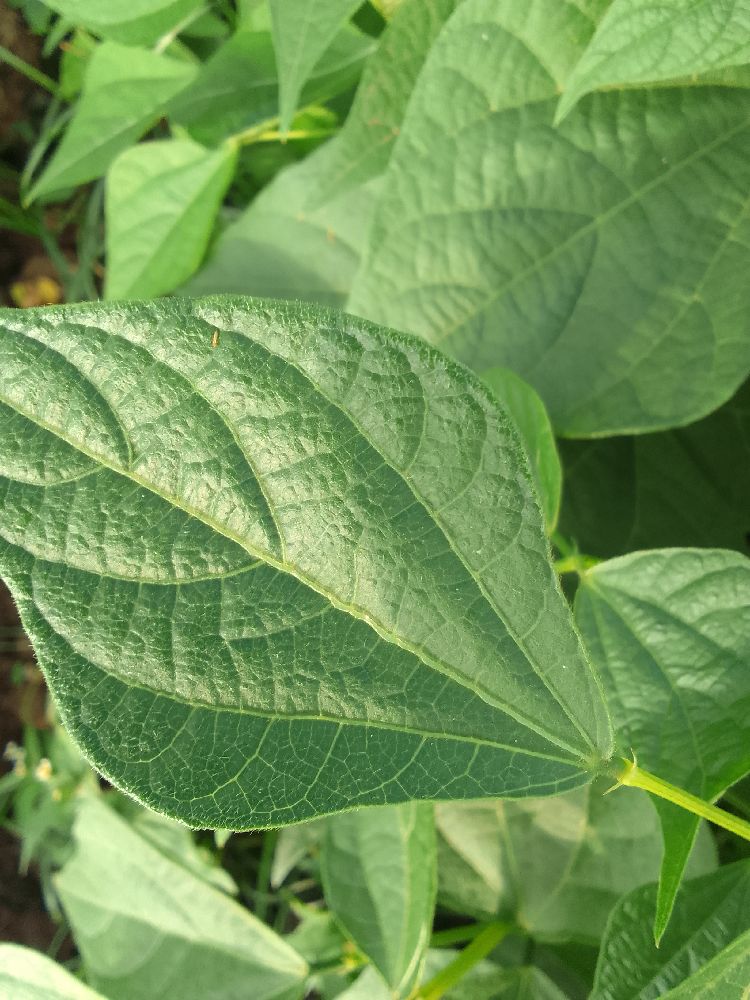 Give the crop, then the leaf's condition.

common bean, healthy
